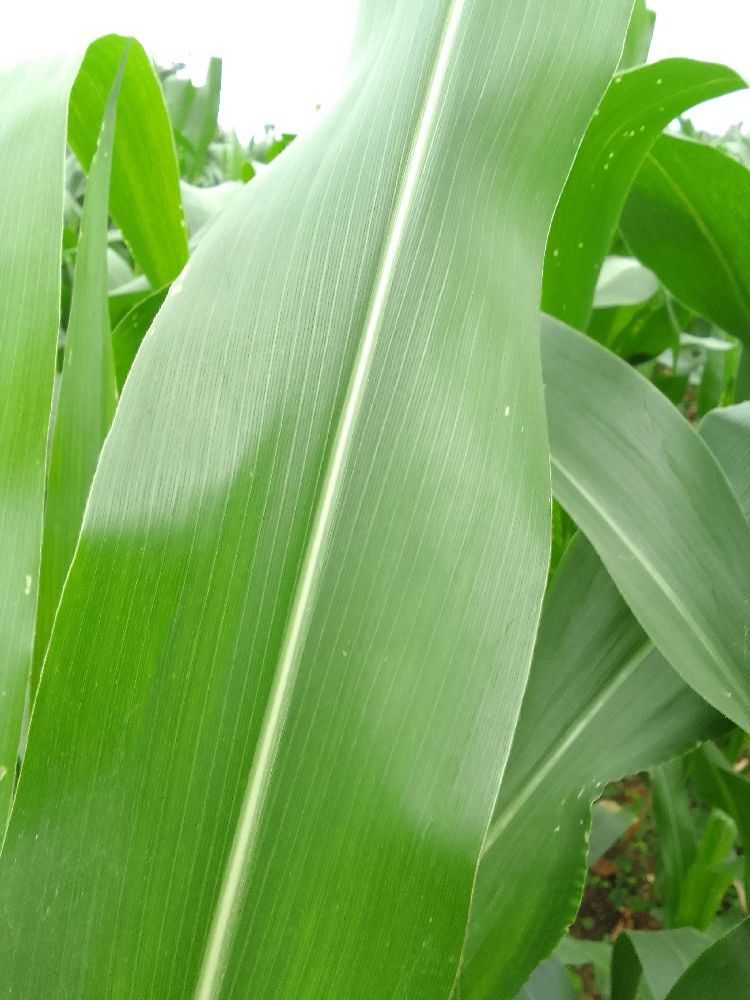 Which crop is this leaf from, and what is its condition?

maize, healthy
